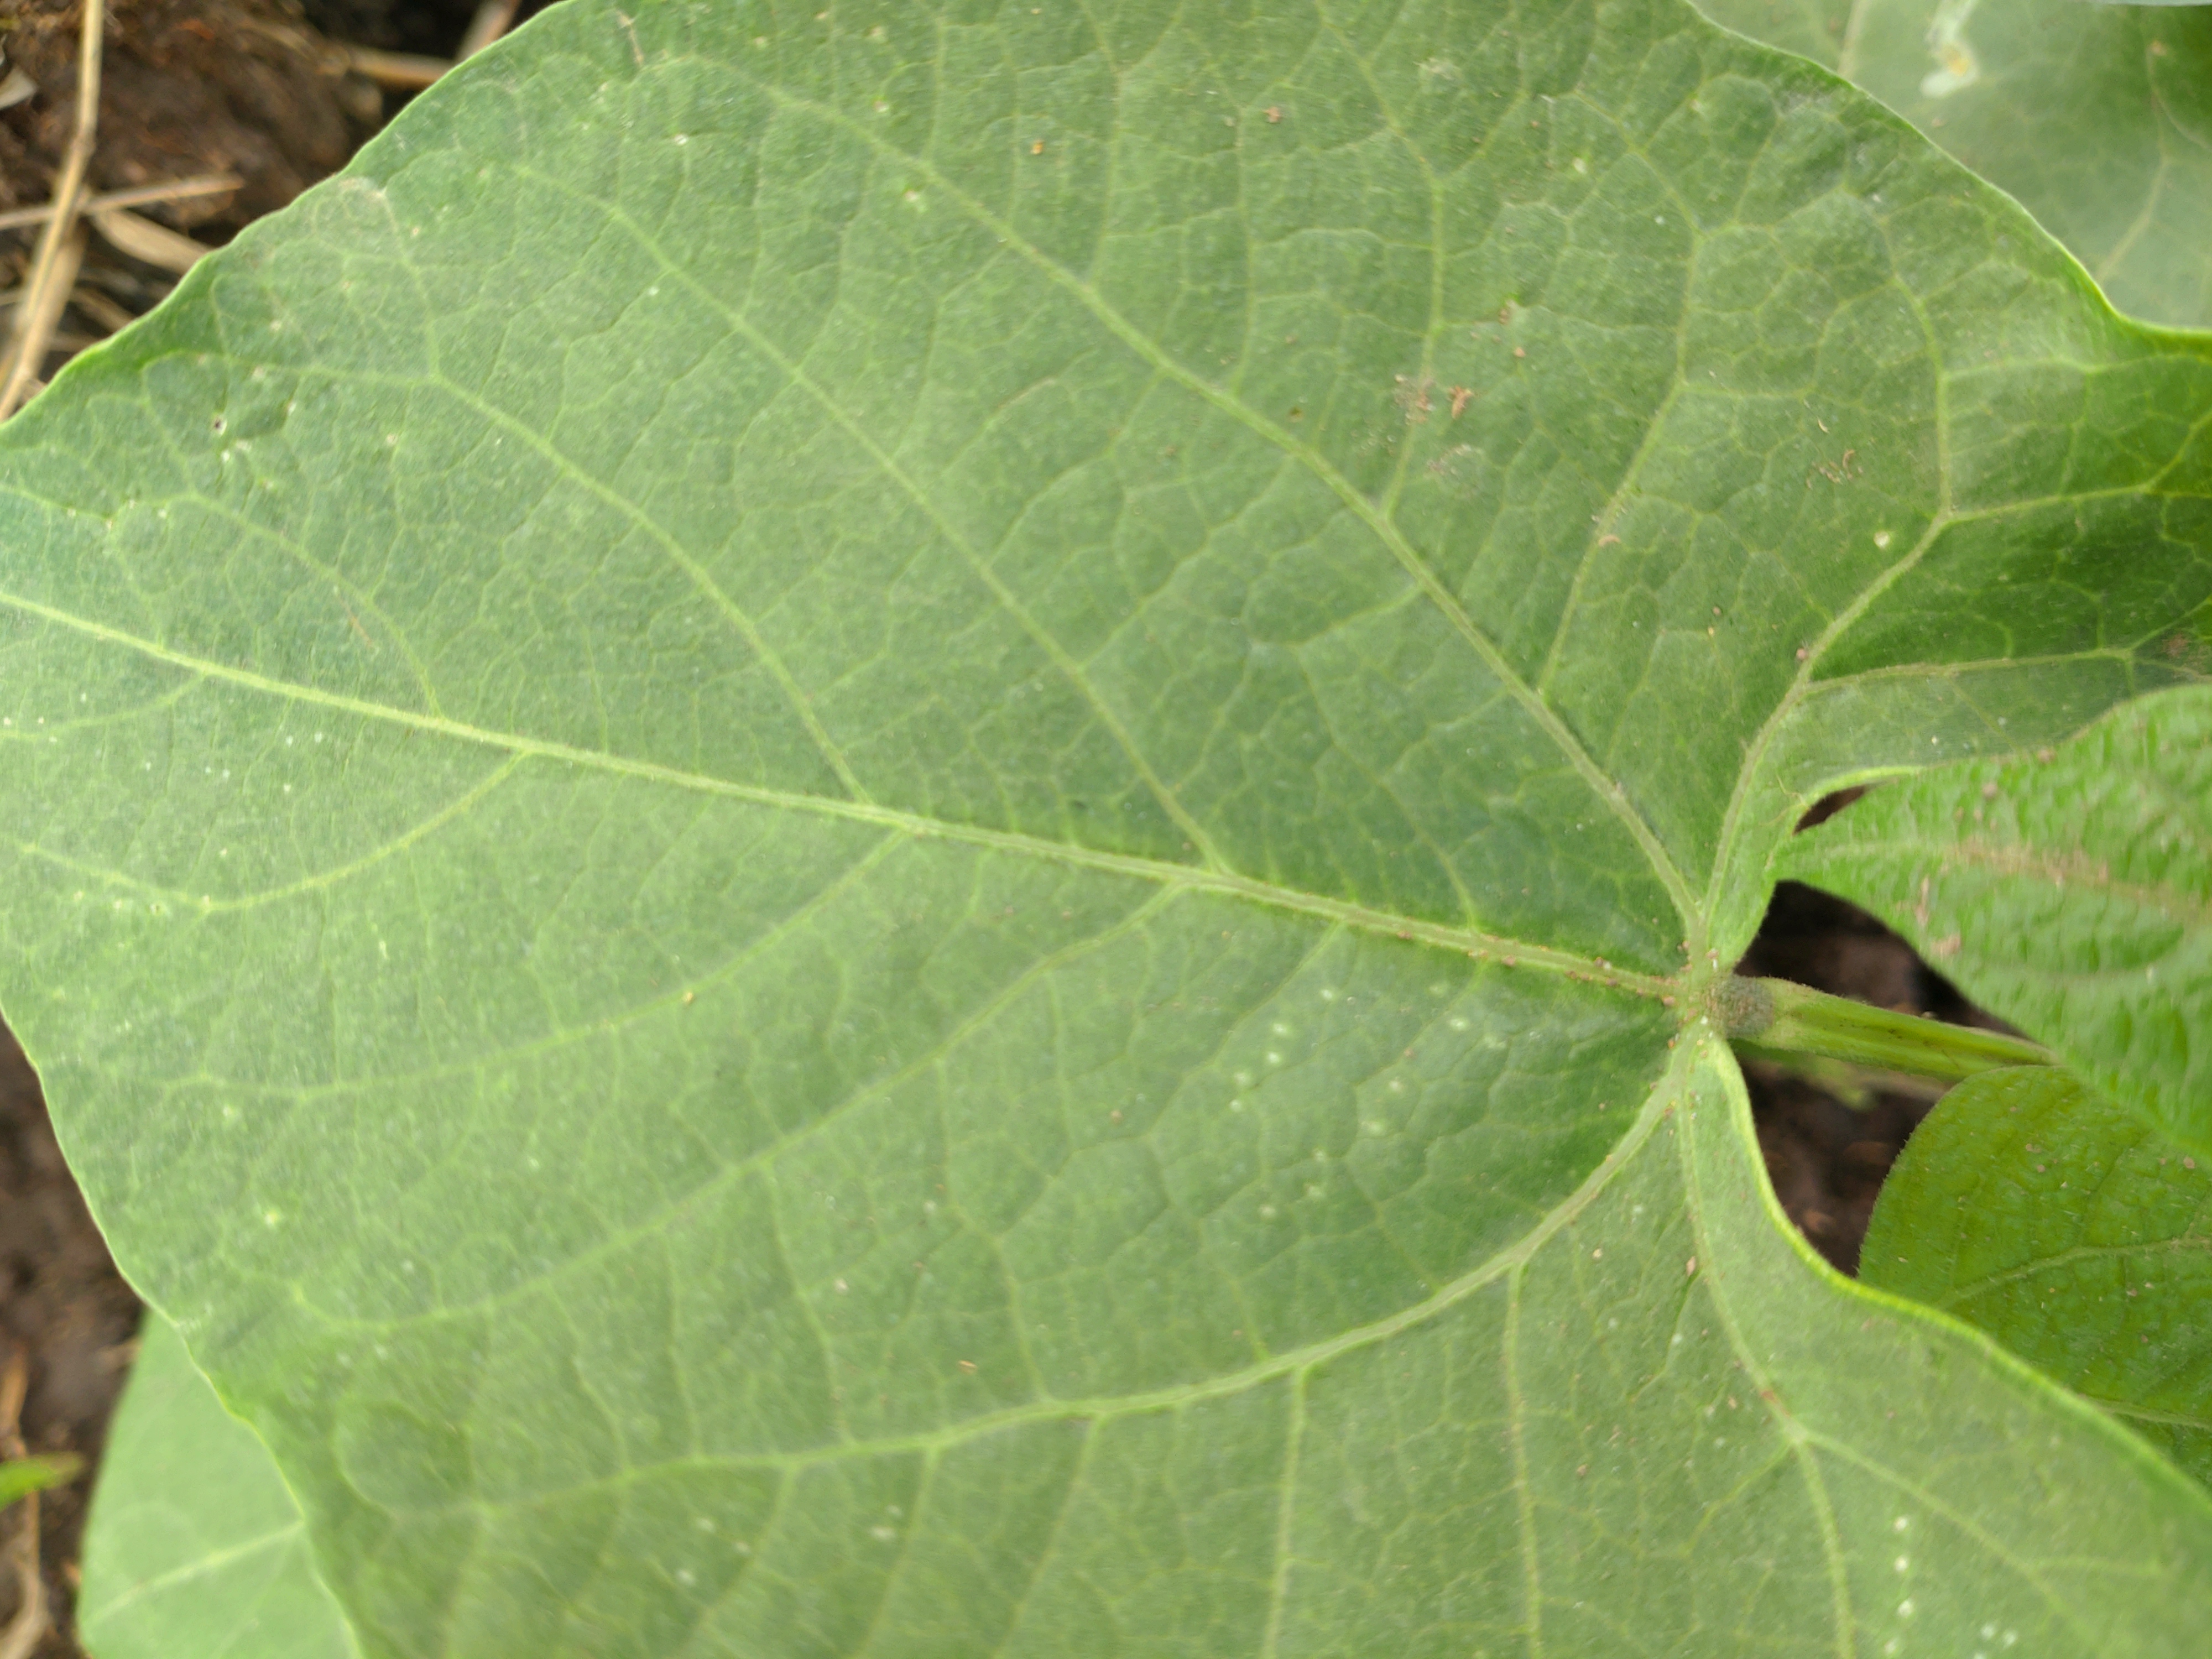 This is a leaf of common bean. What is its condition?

healthy
